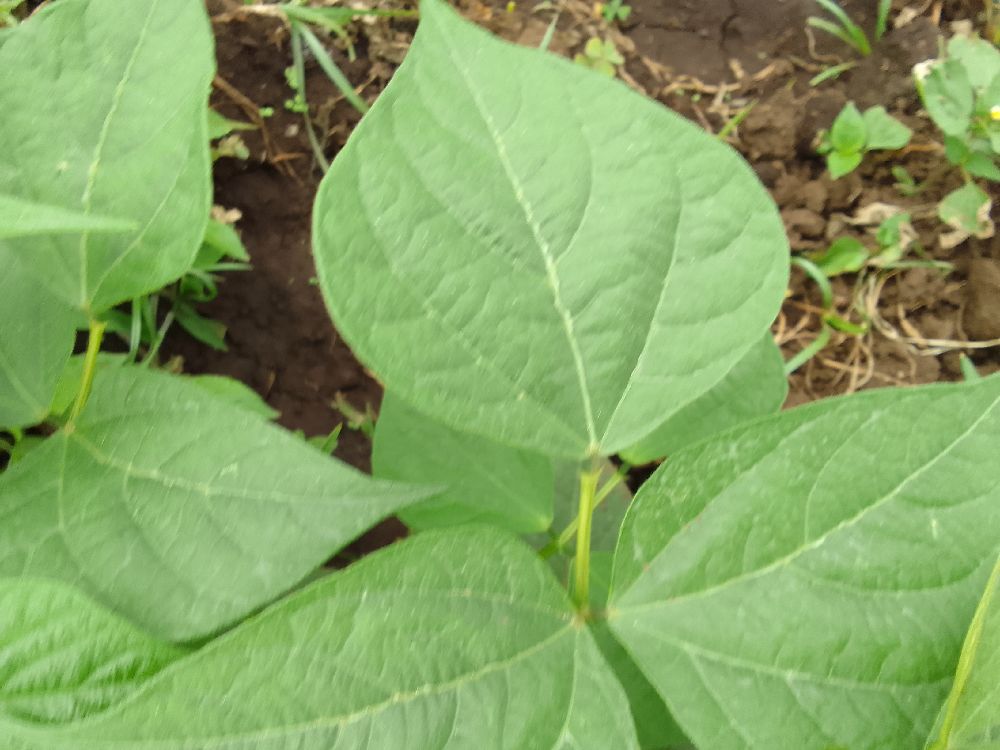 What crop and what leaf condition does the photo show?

common bean, healthy
